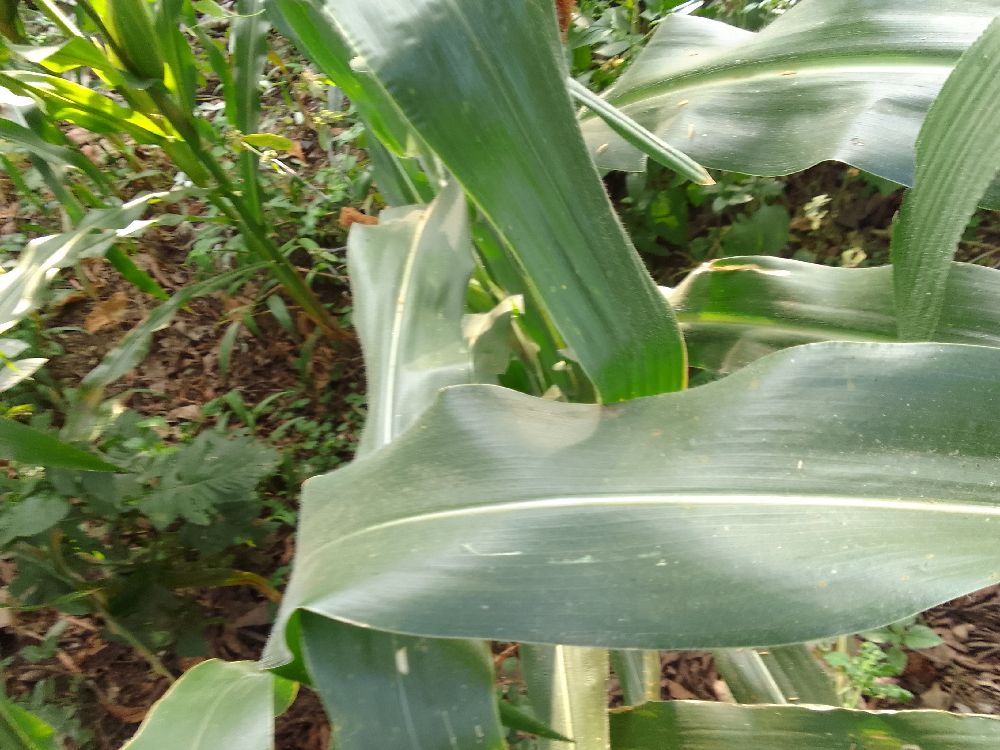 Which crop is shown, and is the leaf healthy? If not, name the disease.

maize, healthy
